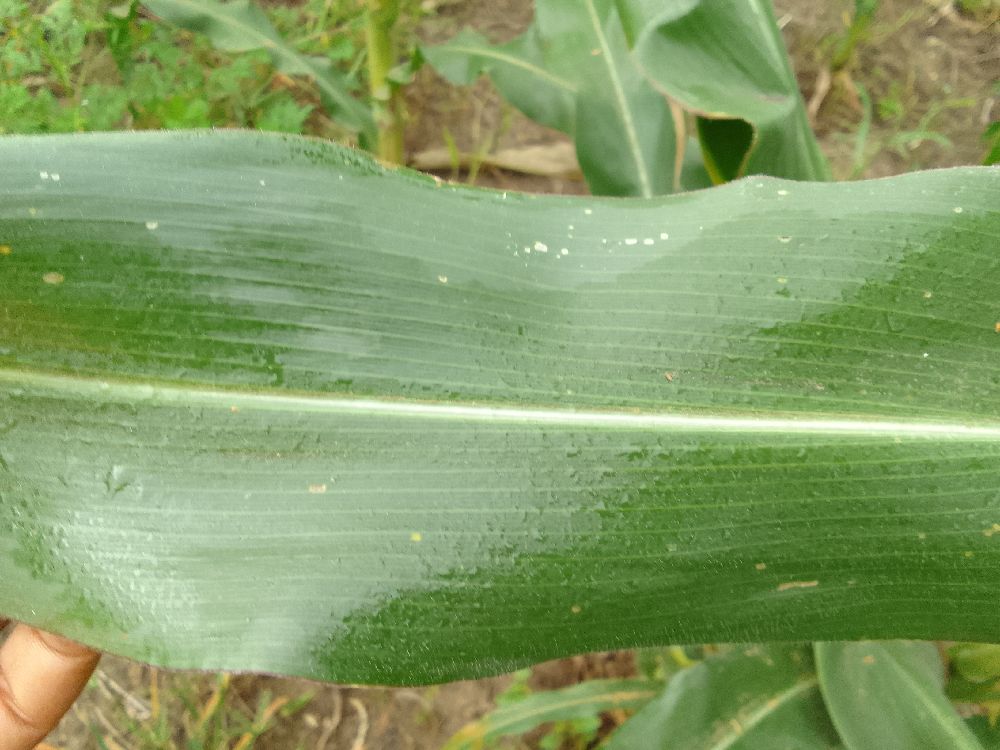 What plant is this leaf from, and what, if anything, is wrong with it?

maize, healthy
